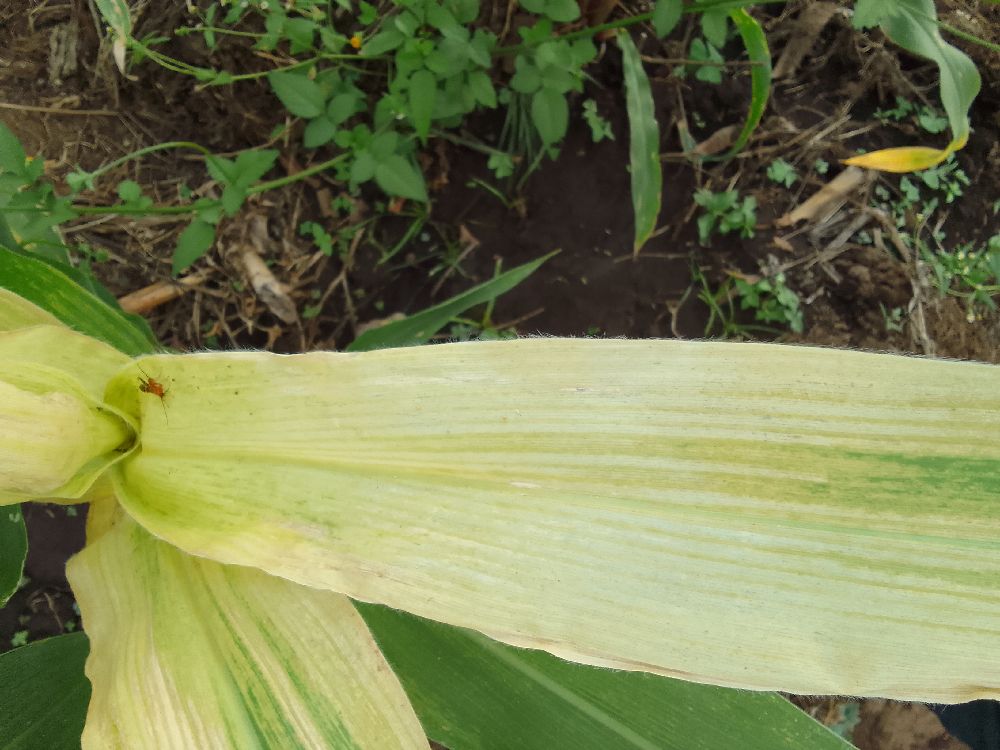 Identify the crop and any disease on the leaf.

maize, maize lethal necrosis
